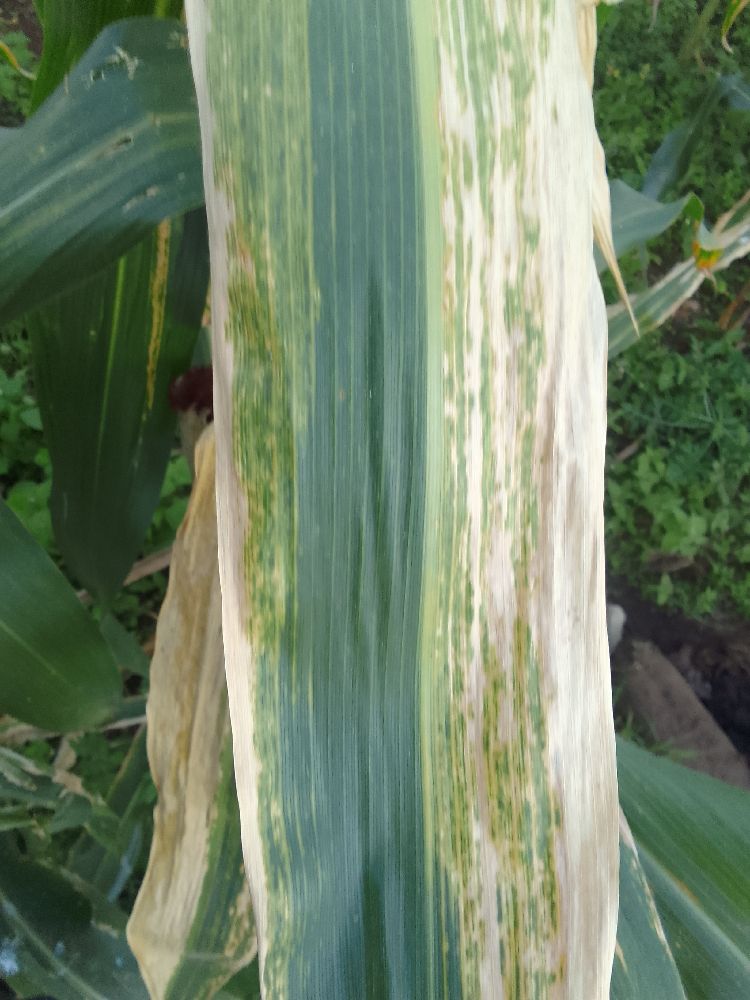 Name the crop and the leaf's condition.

maize, maize lethal necrosis
